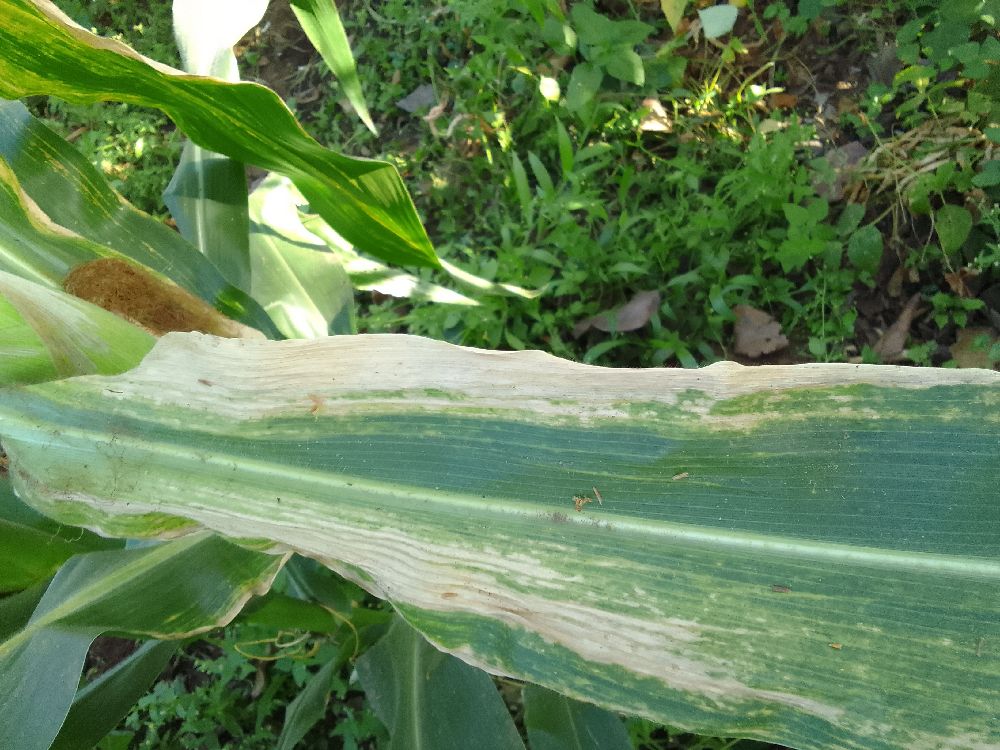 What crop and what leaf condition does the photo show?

maize, maize lethal necrosis
